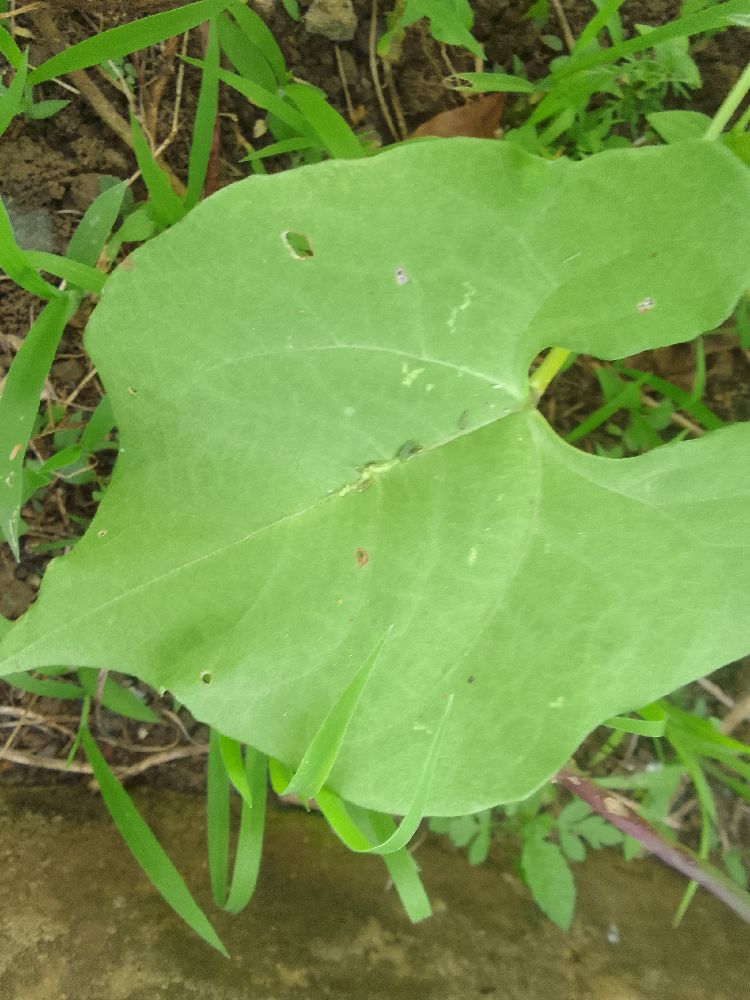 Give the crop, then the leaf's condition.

common bean, healthy
